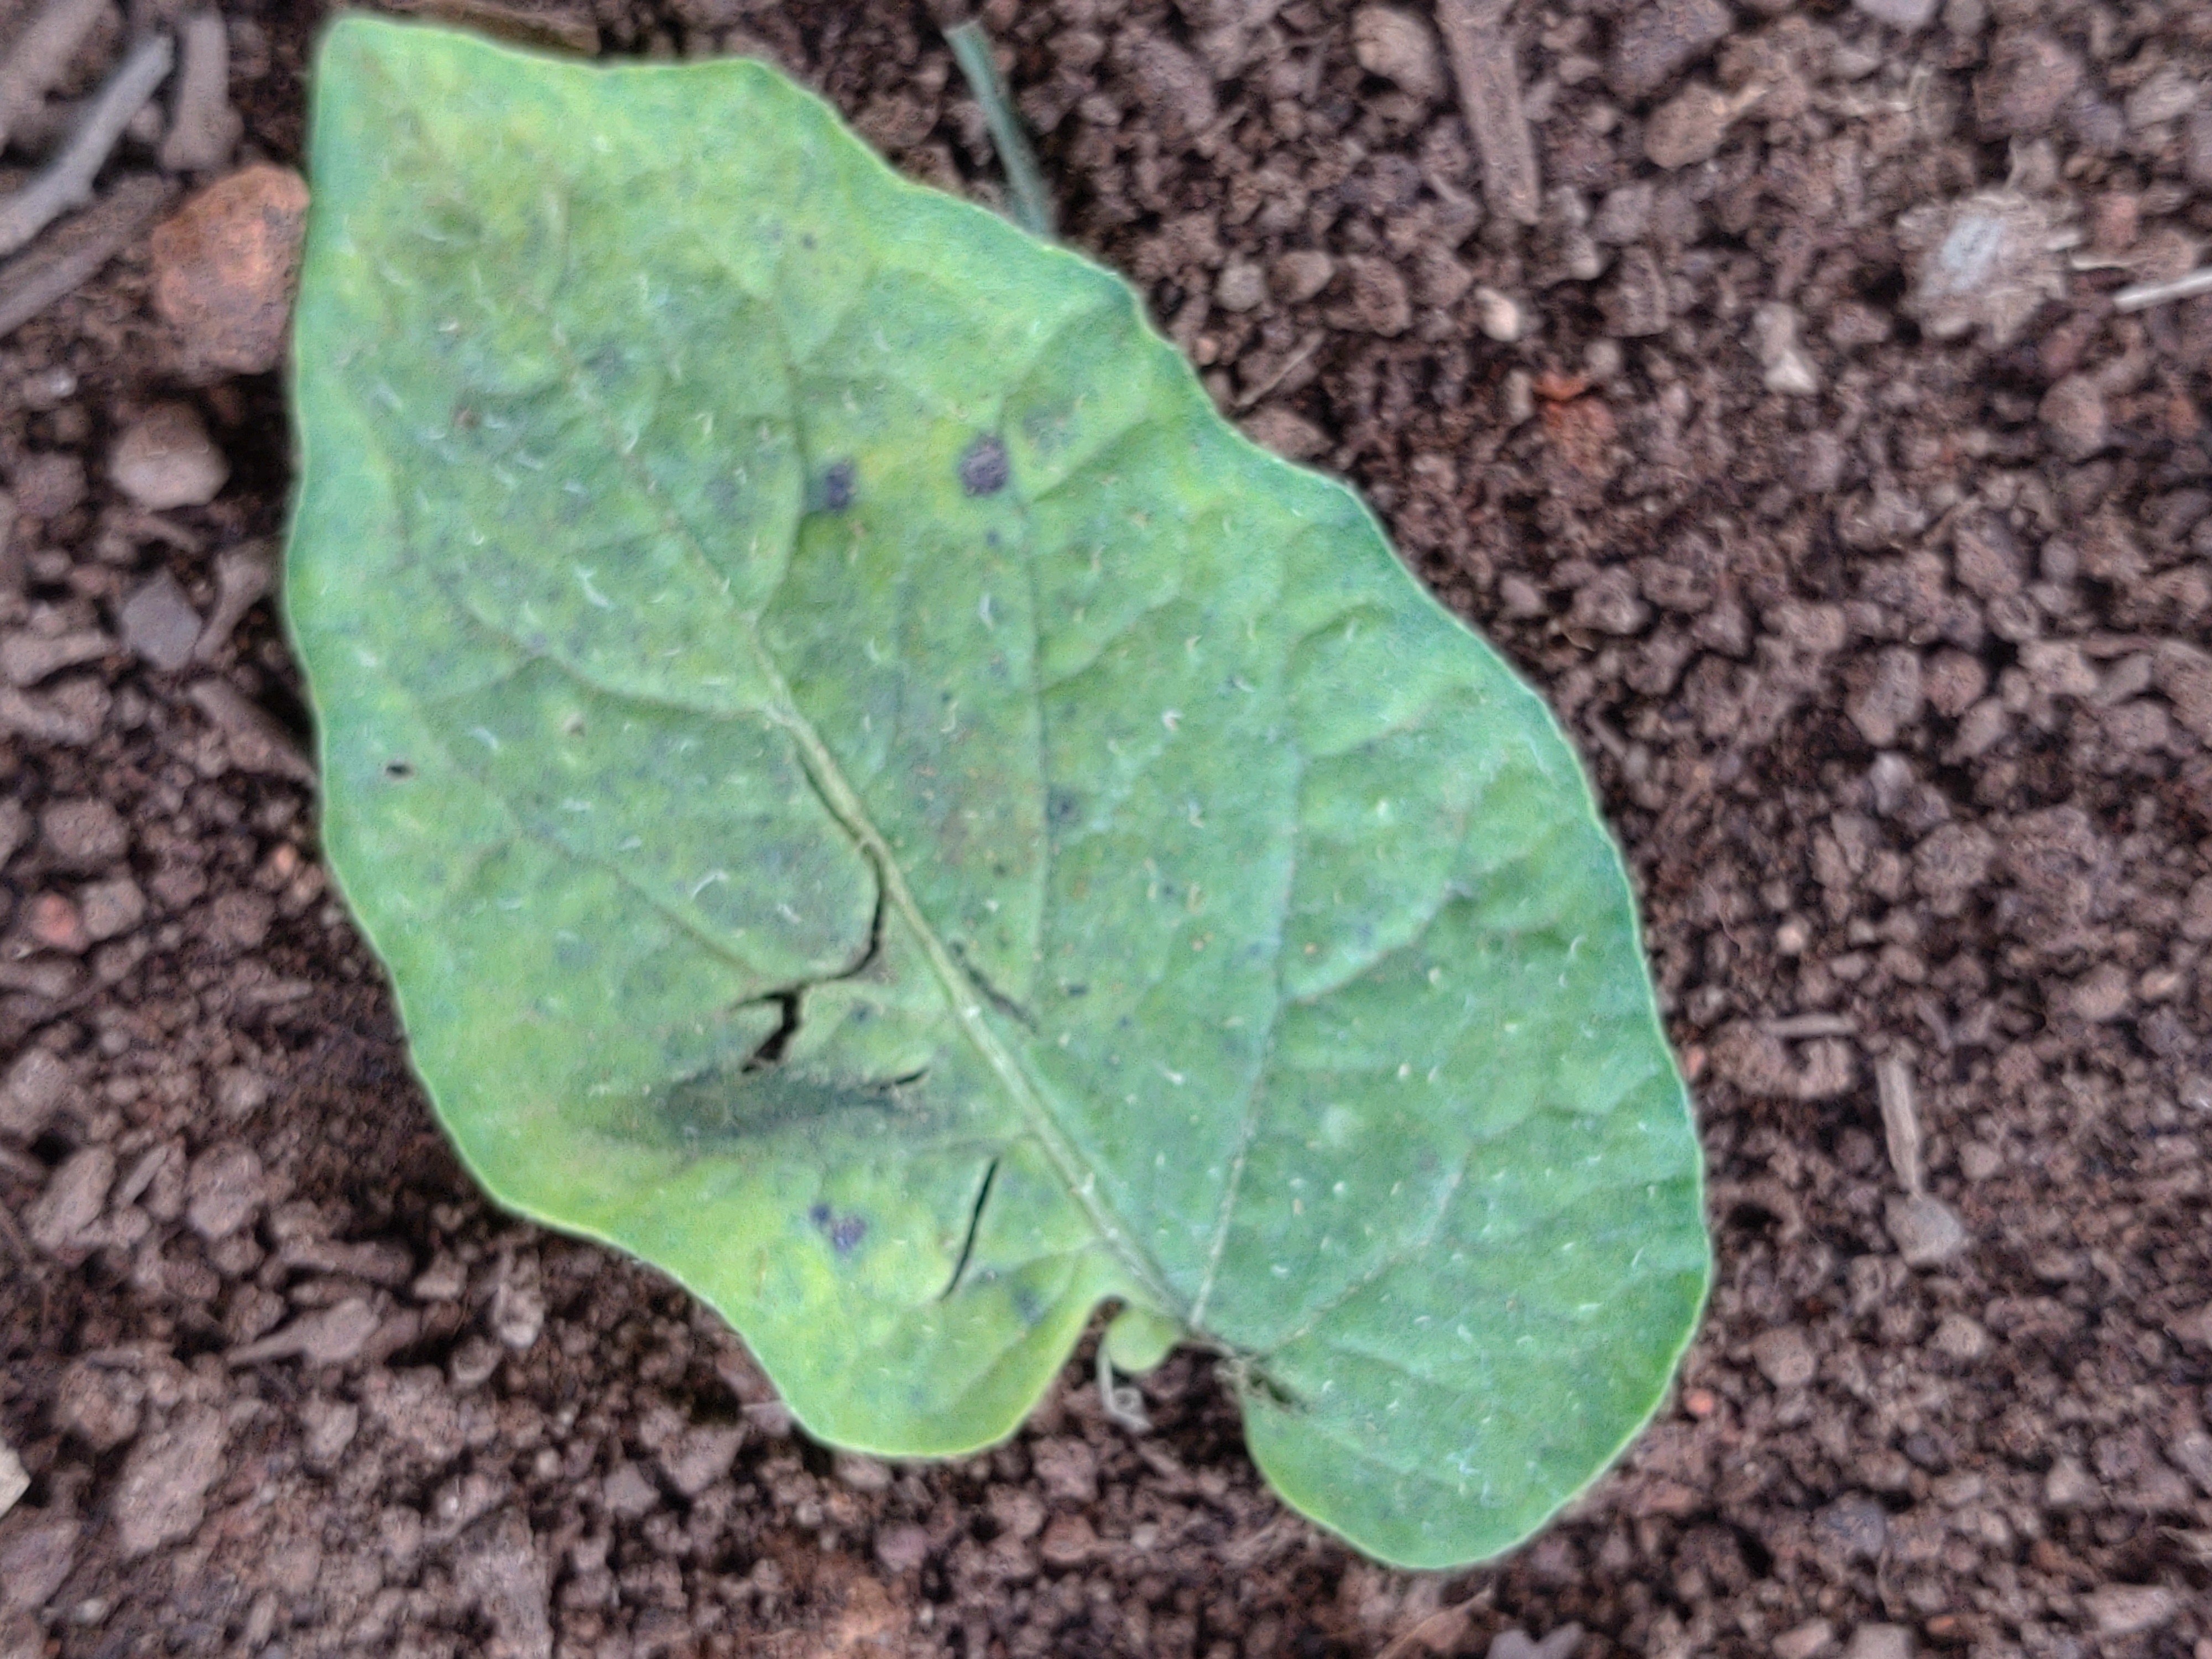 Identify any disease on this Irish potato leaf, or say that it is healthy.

late blight
